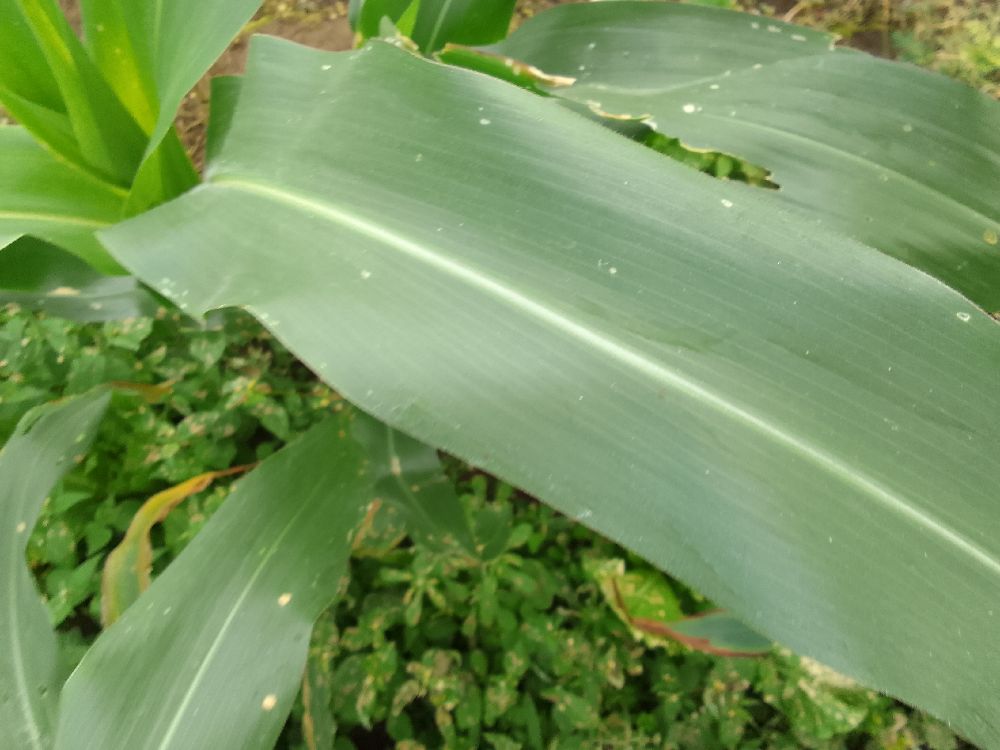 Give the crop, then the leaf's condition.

maize, healthy
